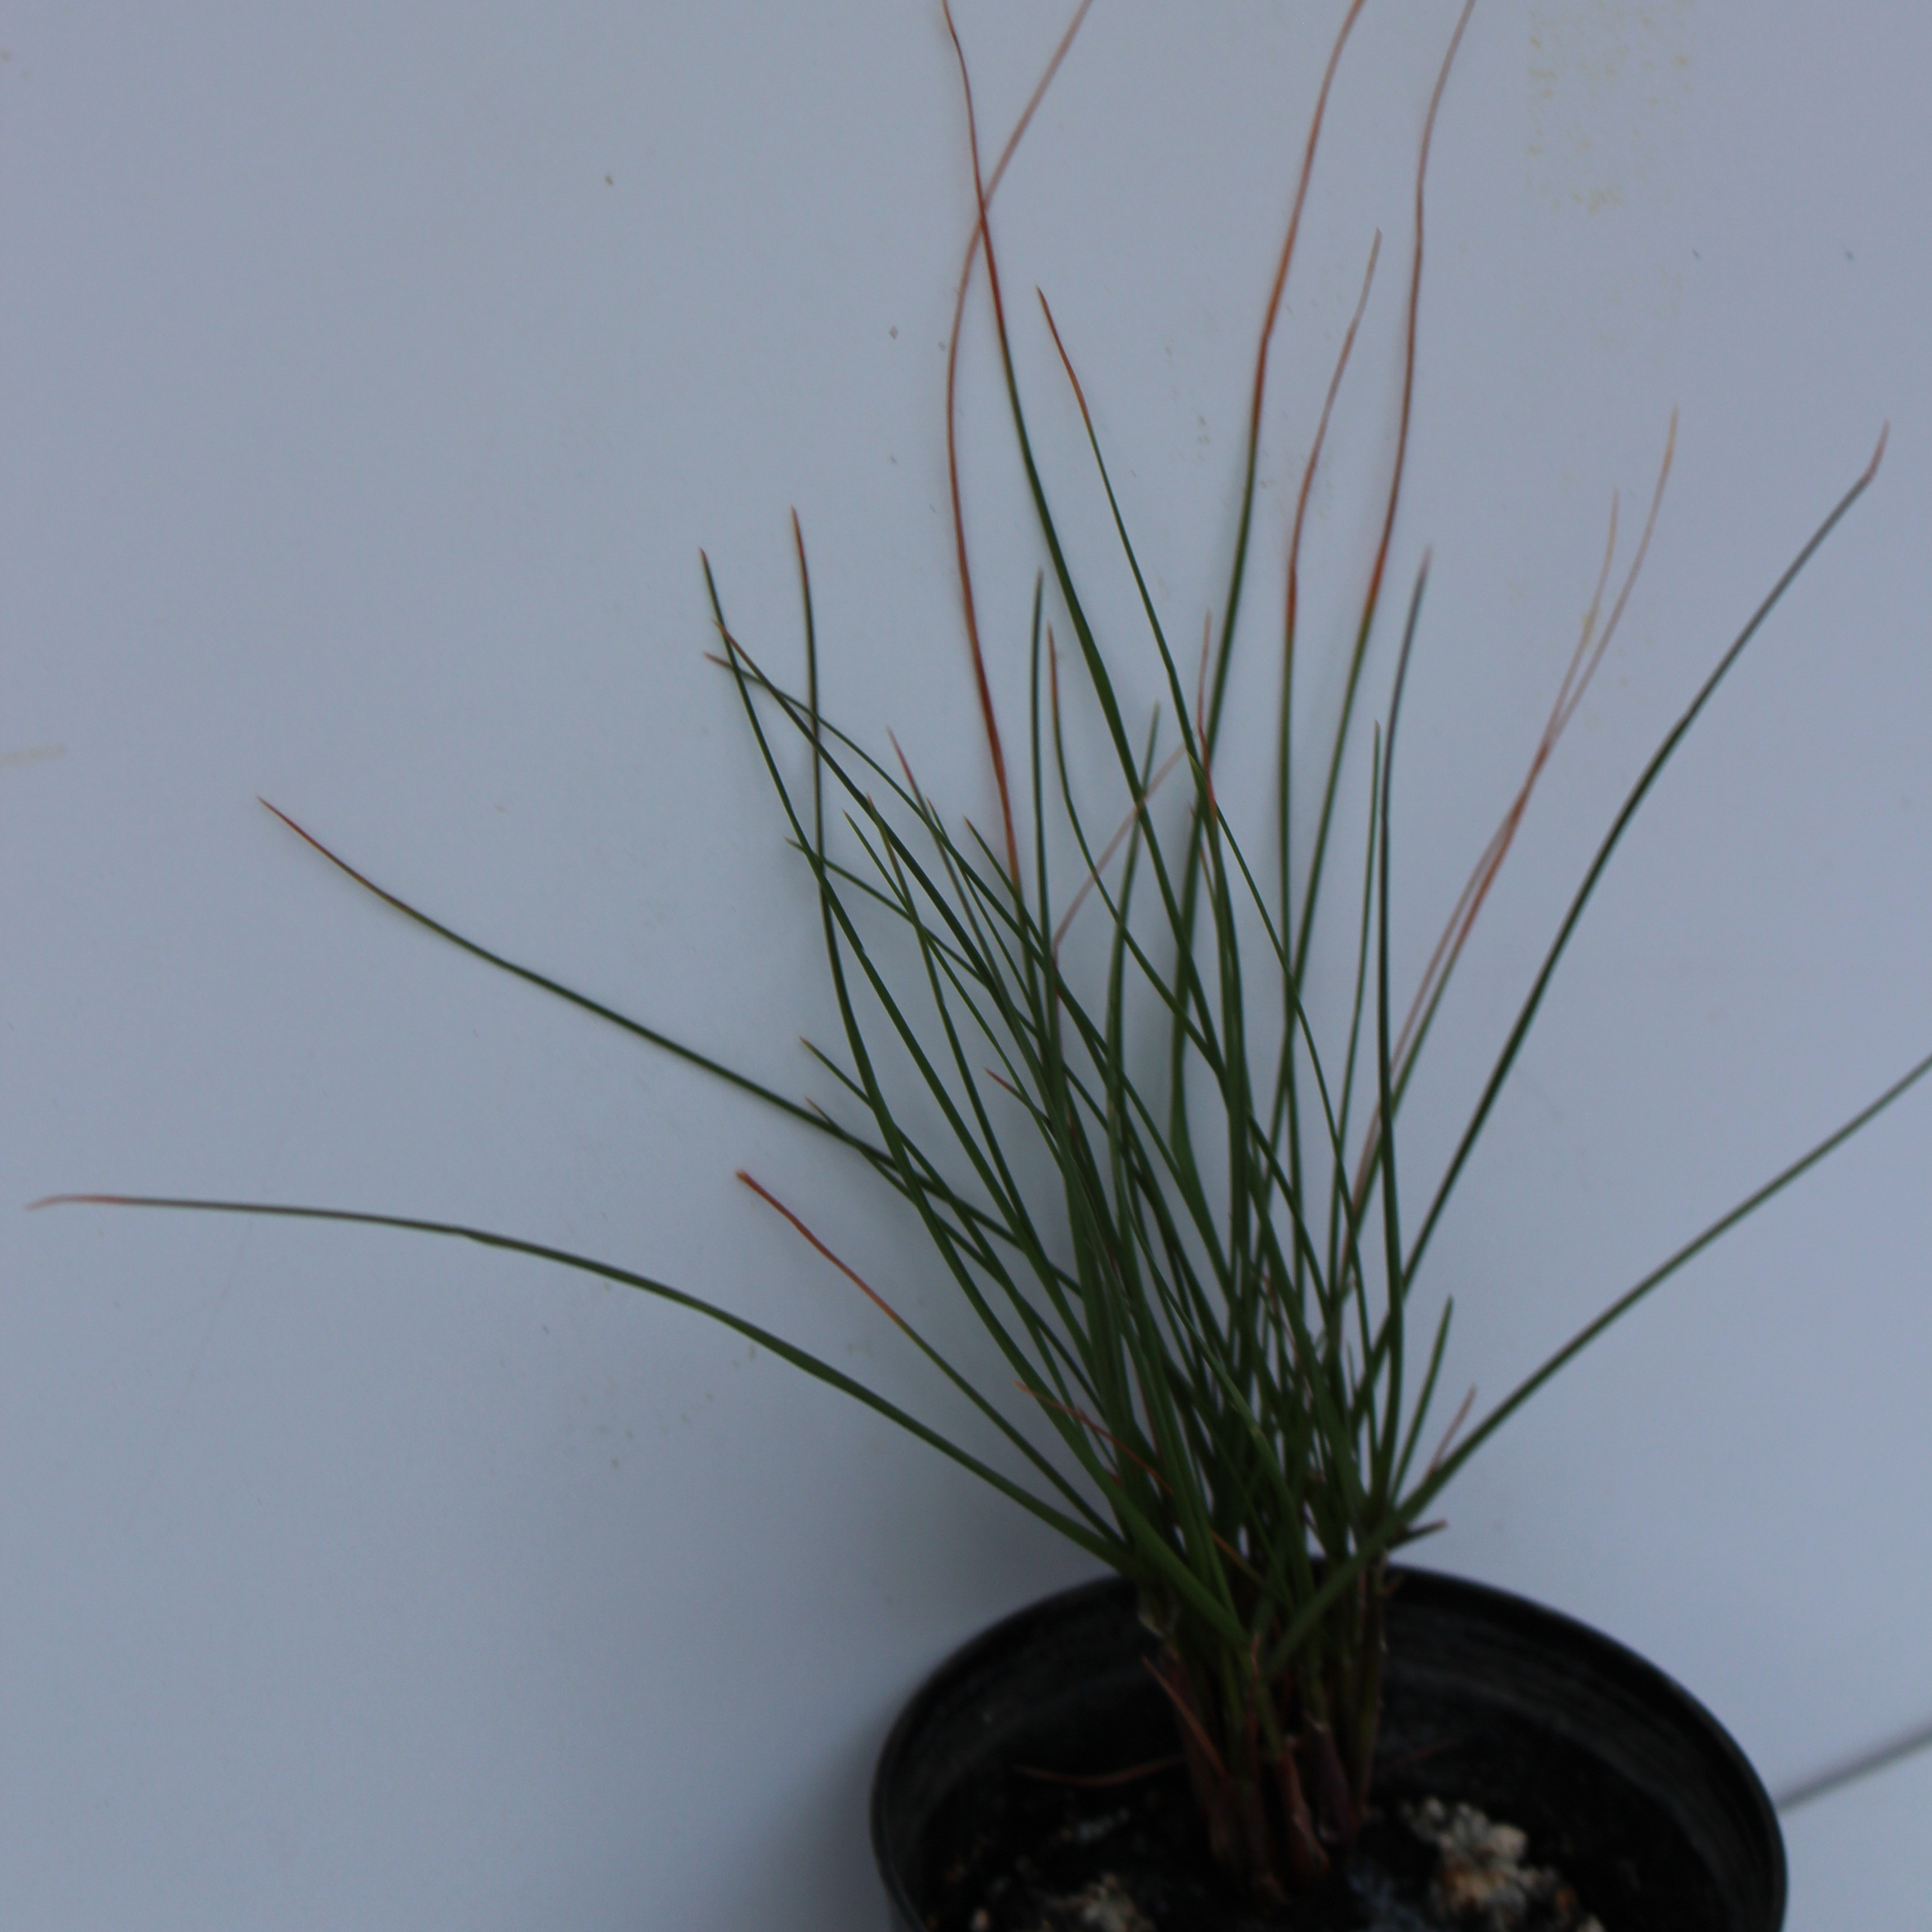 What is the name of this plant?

Lolium multiflorum
